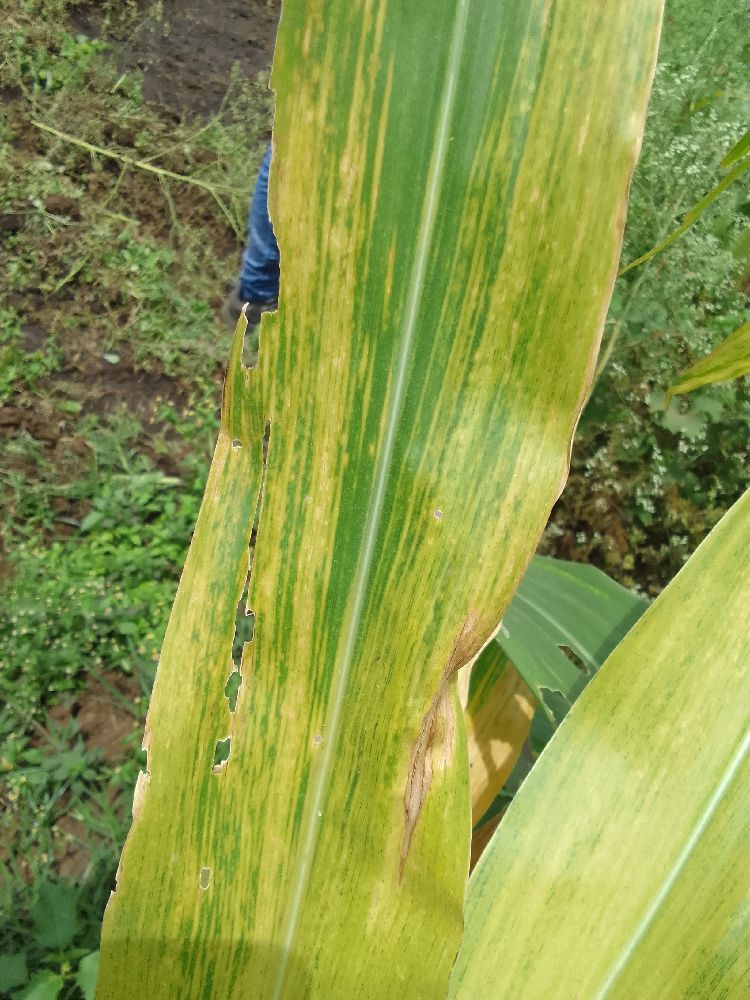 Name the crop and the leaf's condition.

maize, maize lethal necrosis
